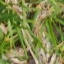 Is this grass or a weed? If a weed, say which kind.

grass
